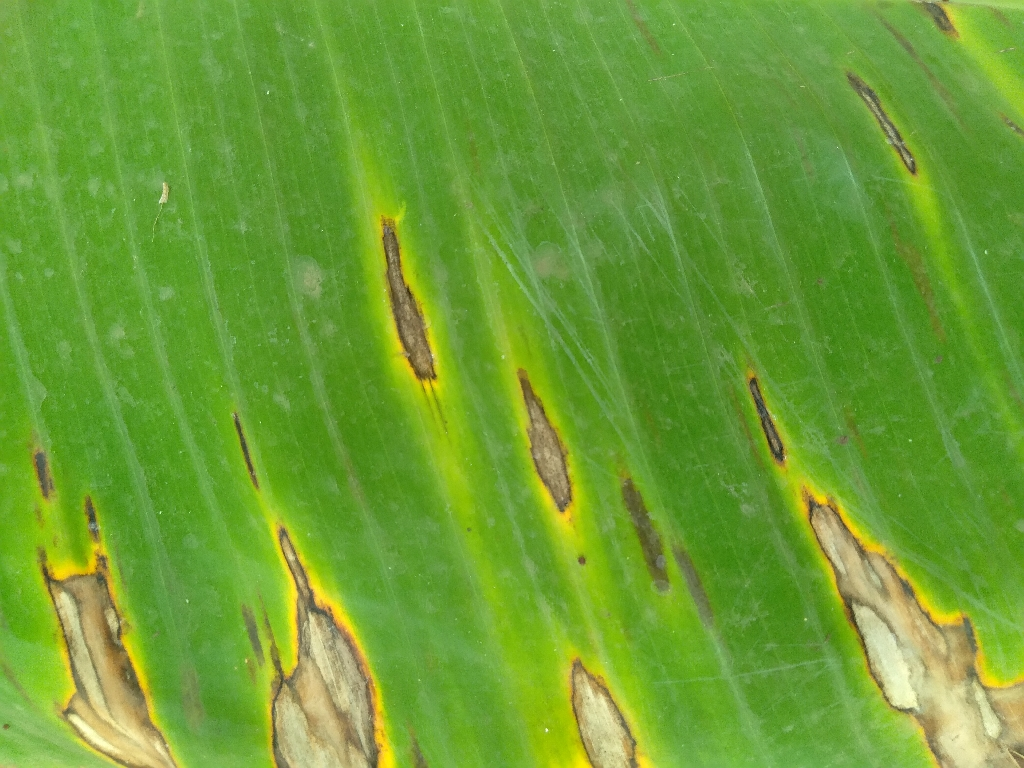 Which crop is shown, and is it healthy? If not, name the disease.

banana, black sigatoka
